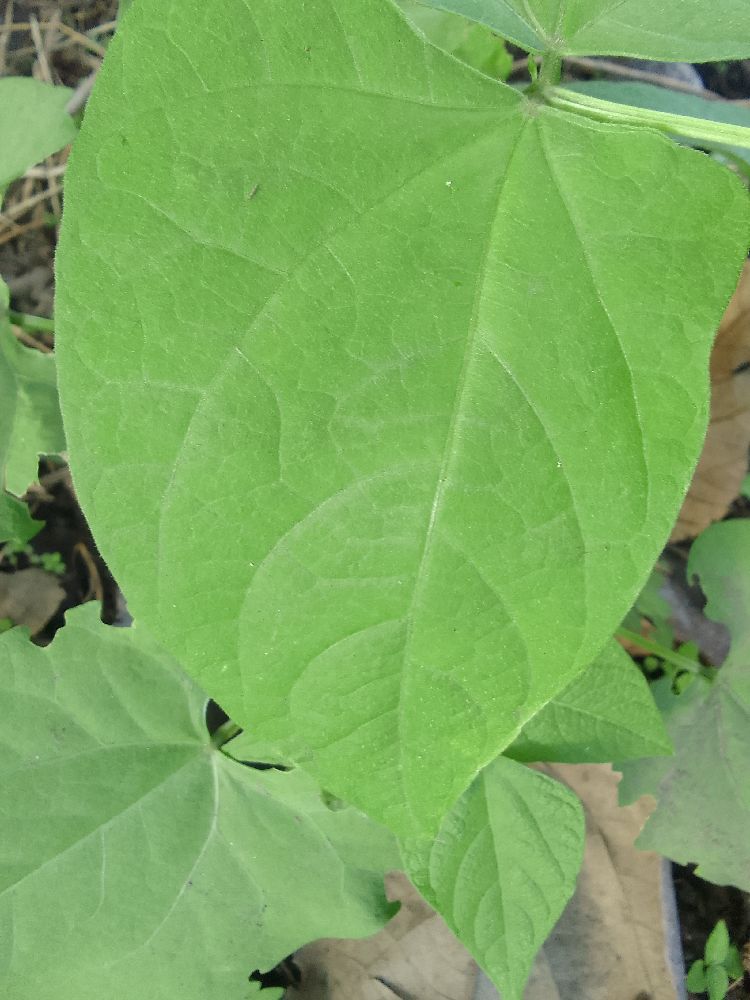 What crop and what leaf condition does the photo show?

common bean, healthy
